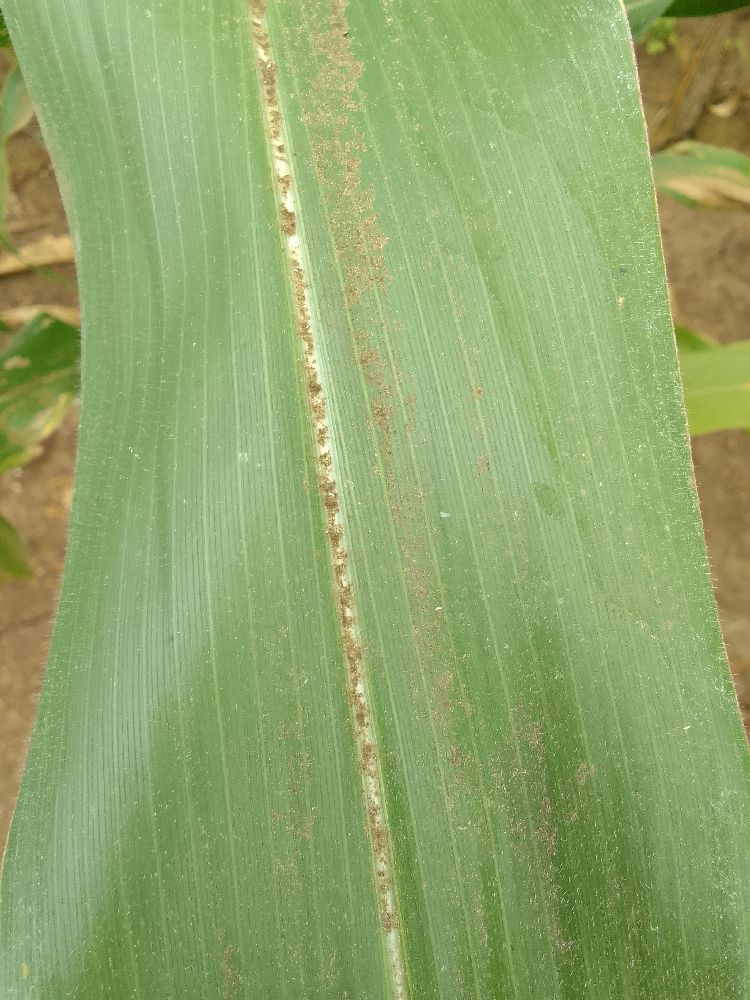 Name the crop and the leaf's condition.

maize, healthy
